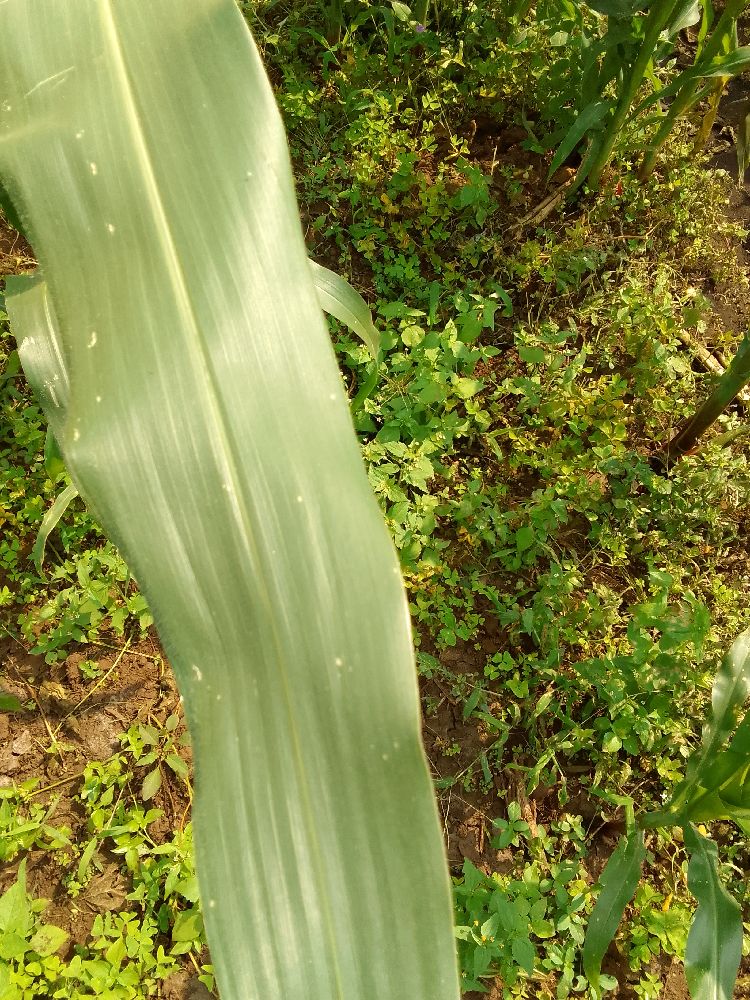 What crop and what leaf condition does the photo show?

maize, healthy
